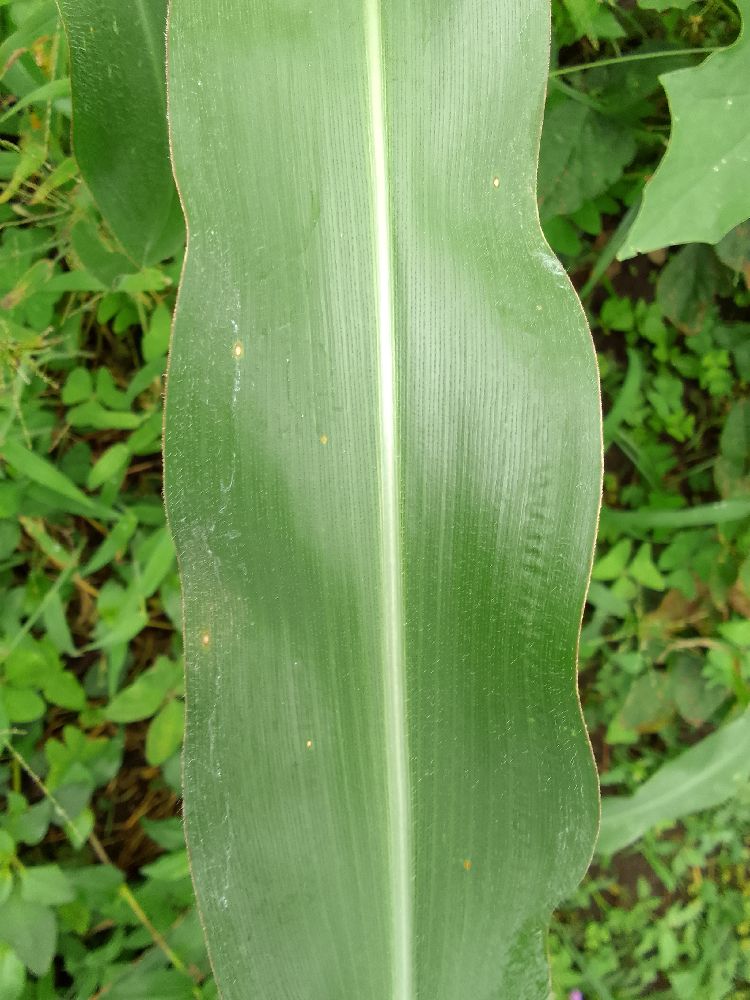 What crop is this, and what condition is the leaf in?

maize, healthy
